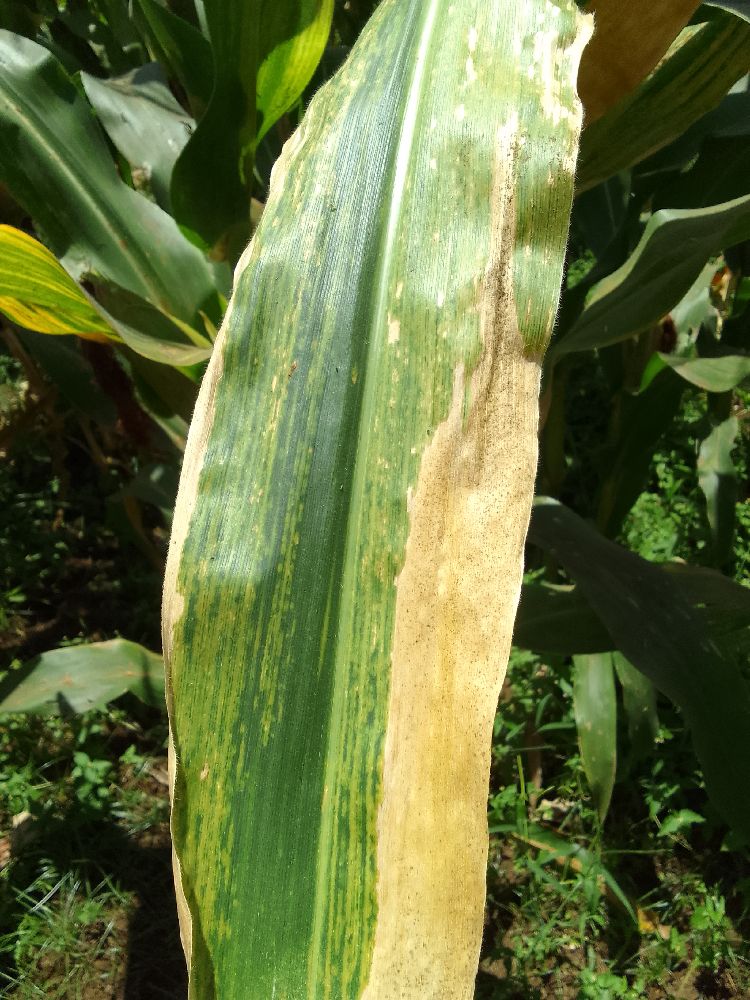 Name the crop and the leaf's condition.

maize, maize lethal necrosis
